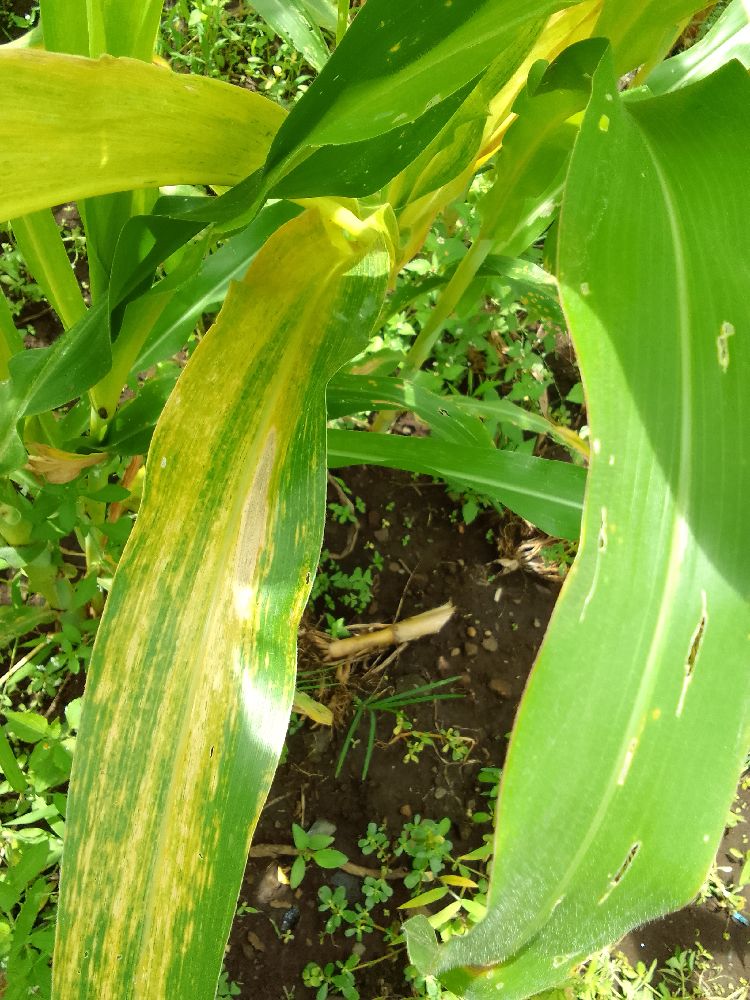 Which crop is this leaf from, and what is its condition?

maize, maize lethal necrosis
